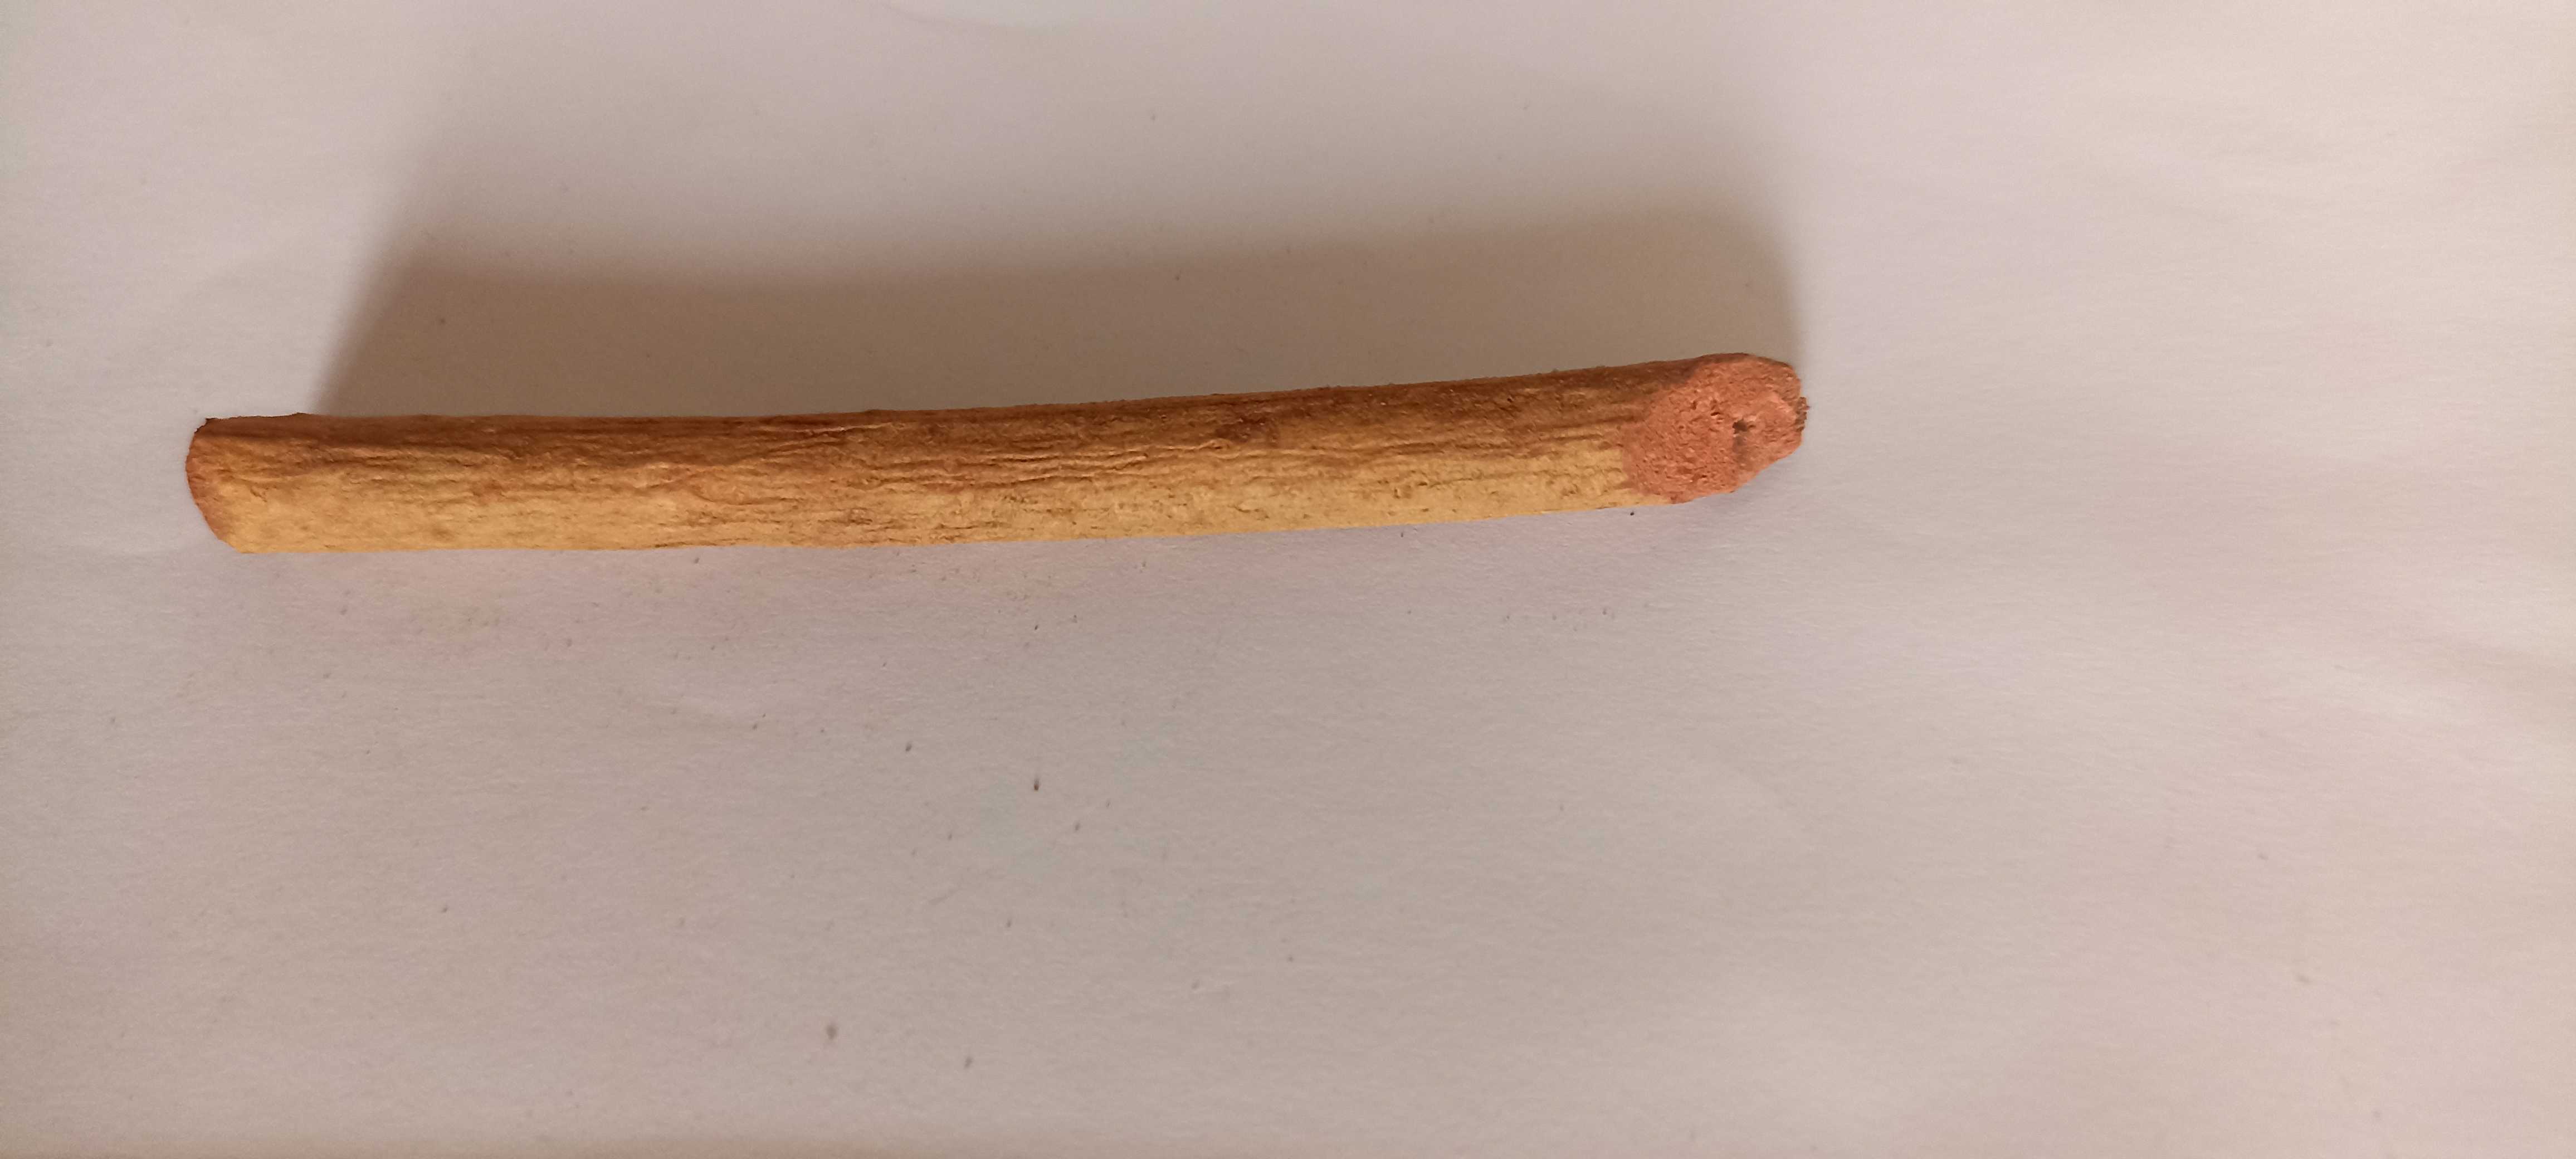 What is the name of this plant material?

manjistha
